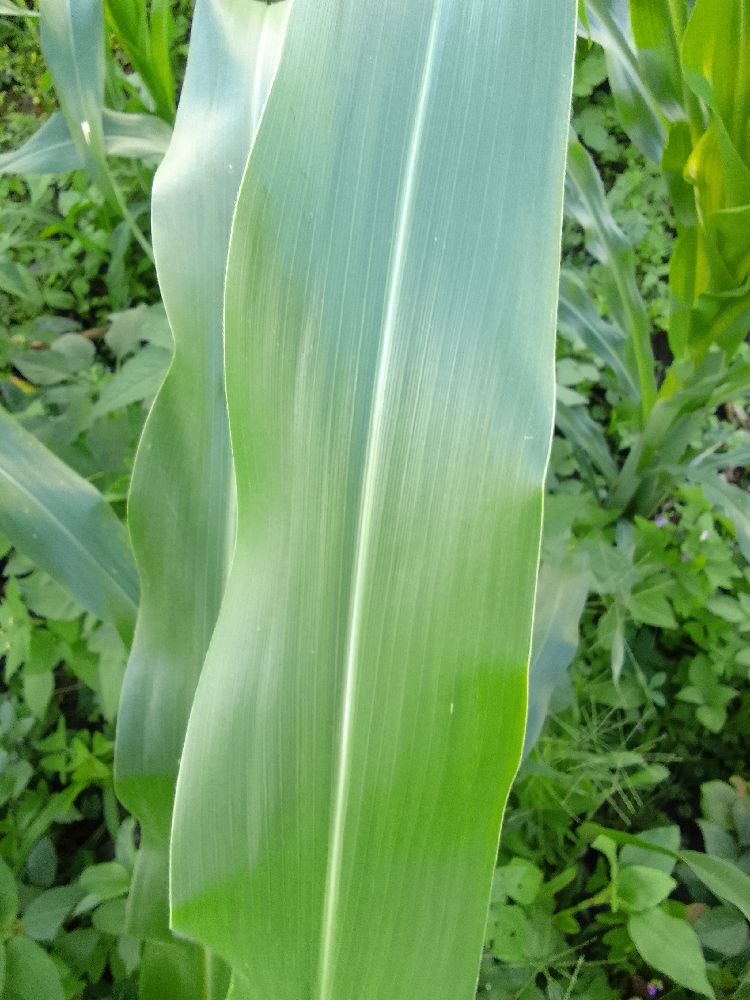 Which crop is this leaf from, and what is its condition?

maize, healthy
